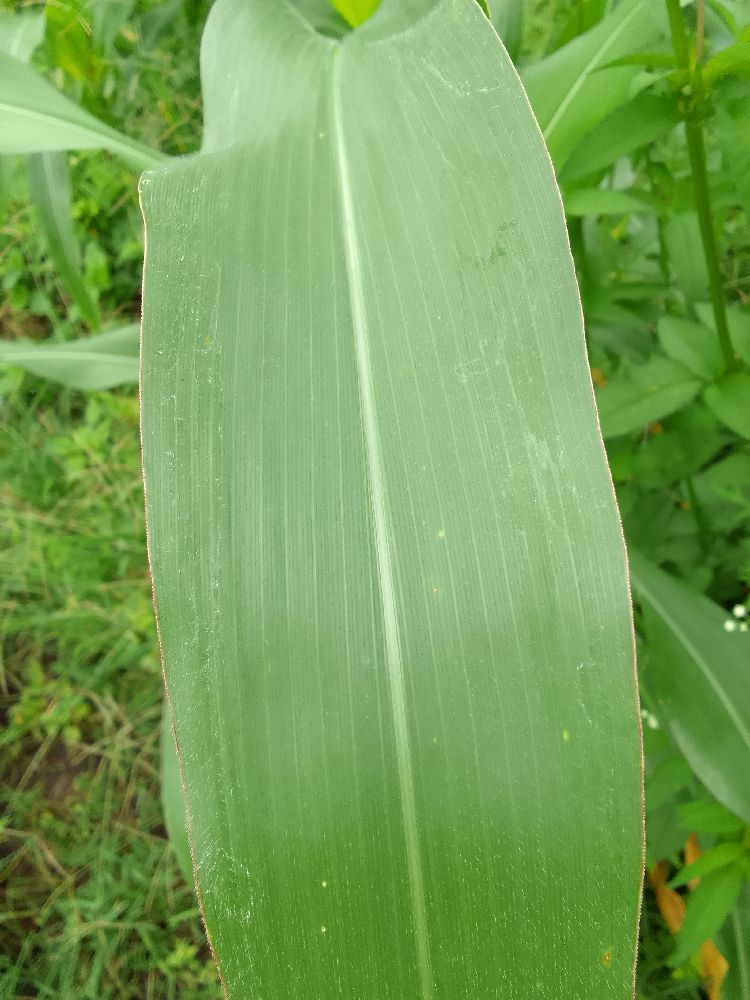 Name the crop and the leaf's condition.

maize, healthy
